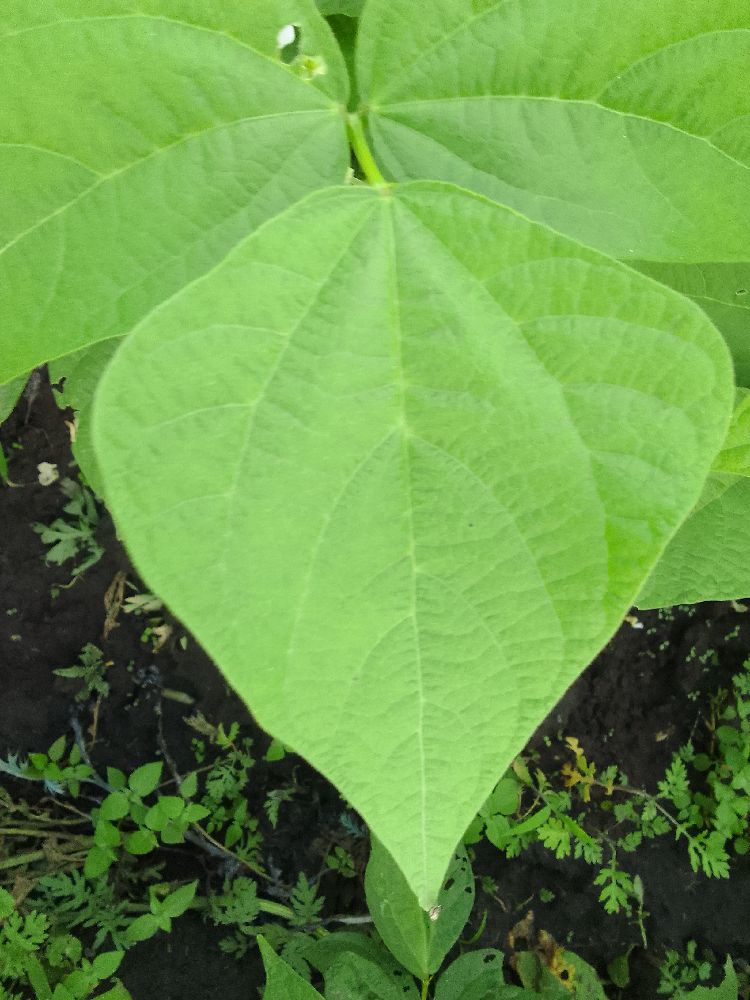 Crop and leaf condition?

common bean, healthy
